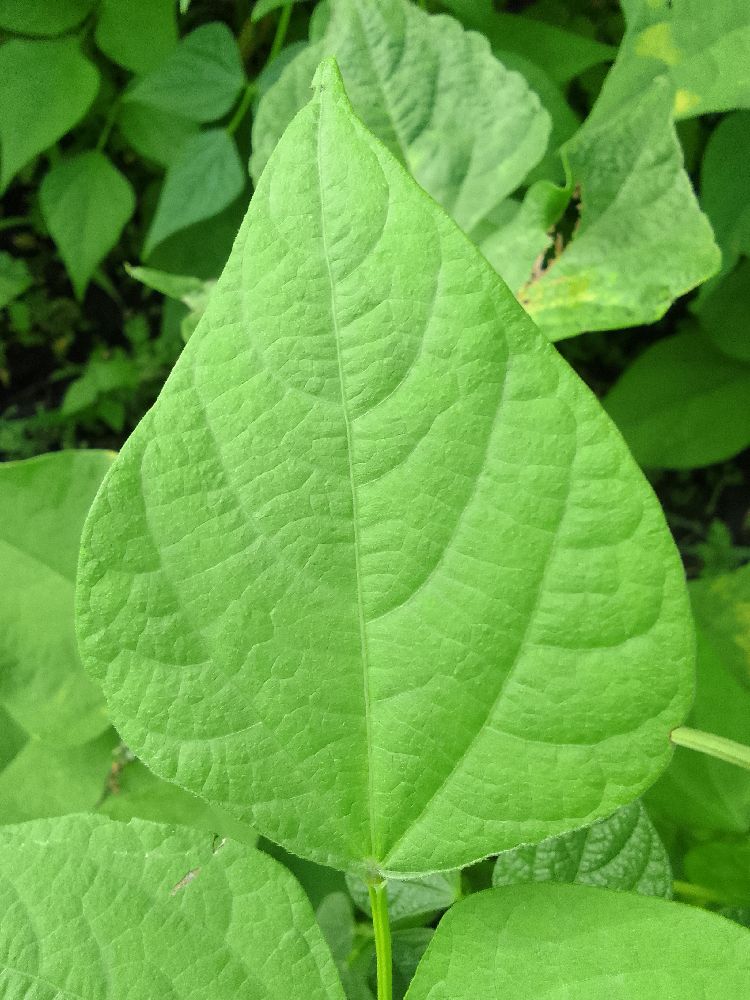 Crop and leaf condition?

common bean, healthy
